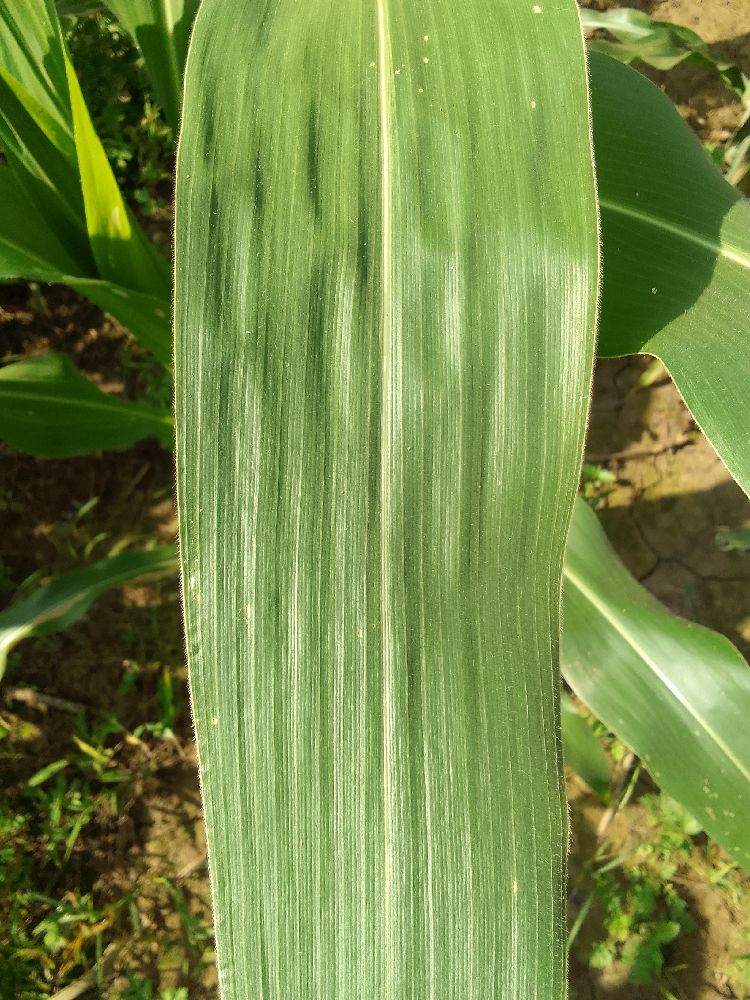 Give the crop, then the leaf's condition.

maize, healthy
